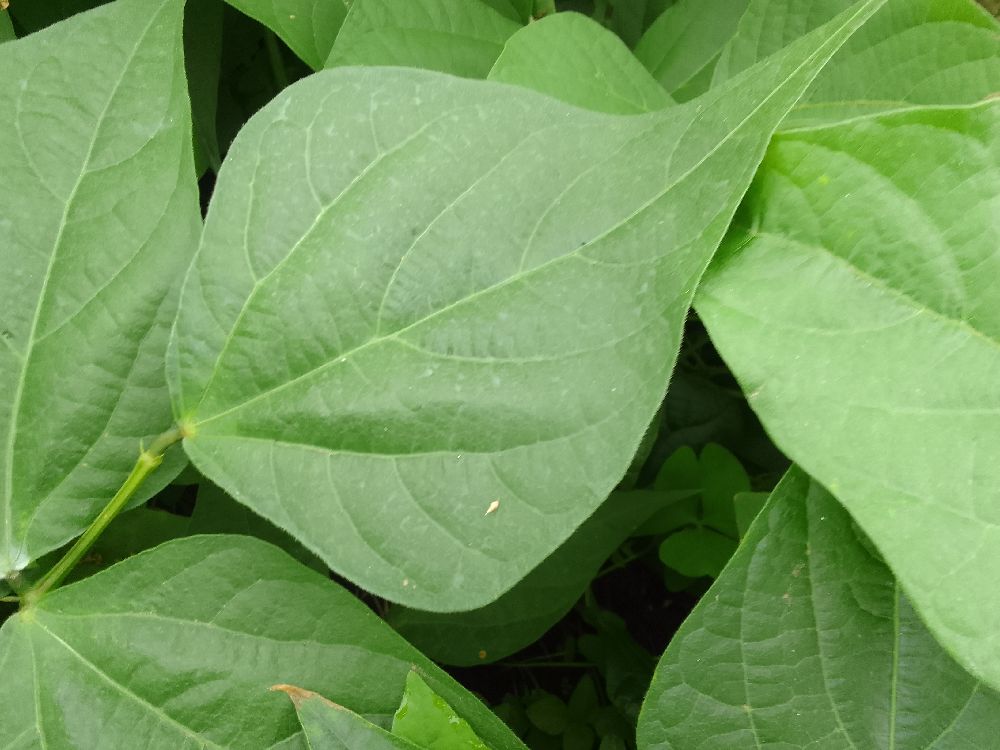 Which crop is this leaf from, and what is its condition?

common bean, healthy
